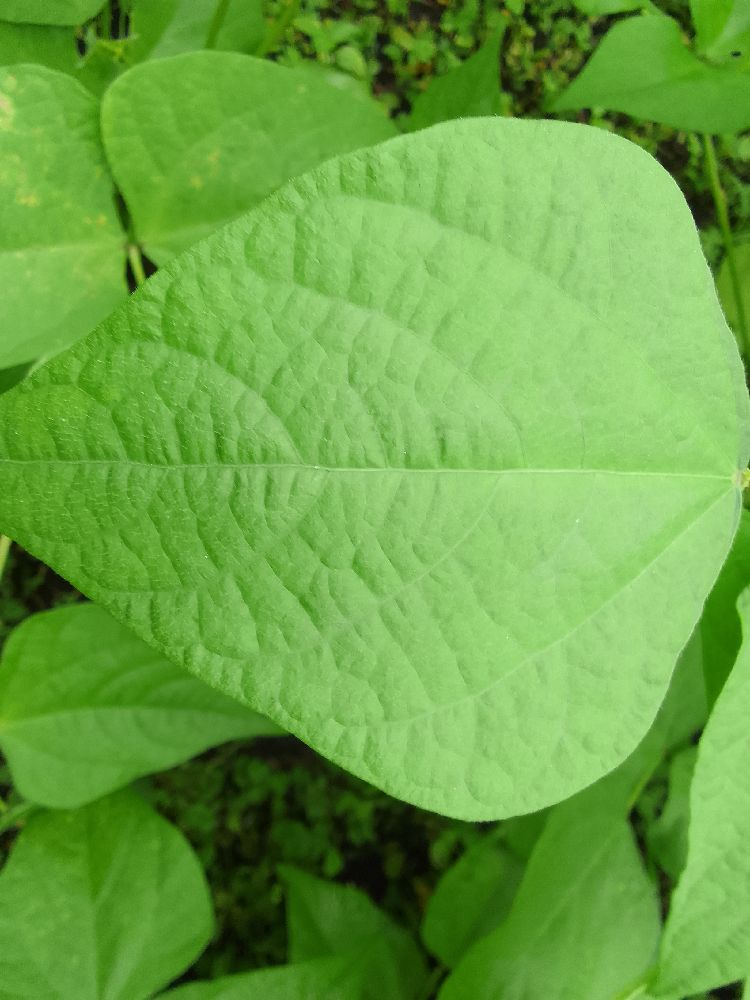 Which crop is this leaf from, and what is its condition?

common bean, healthy
